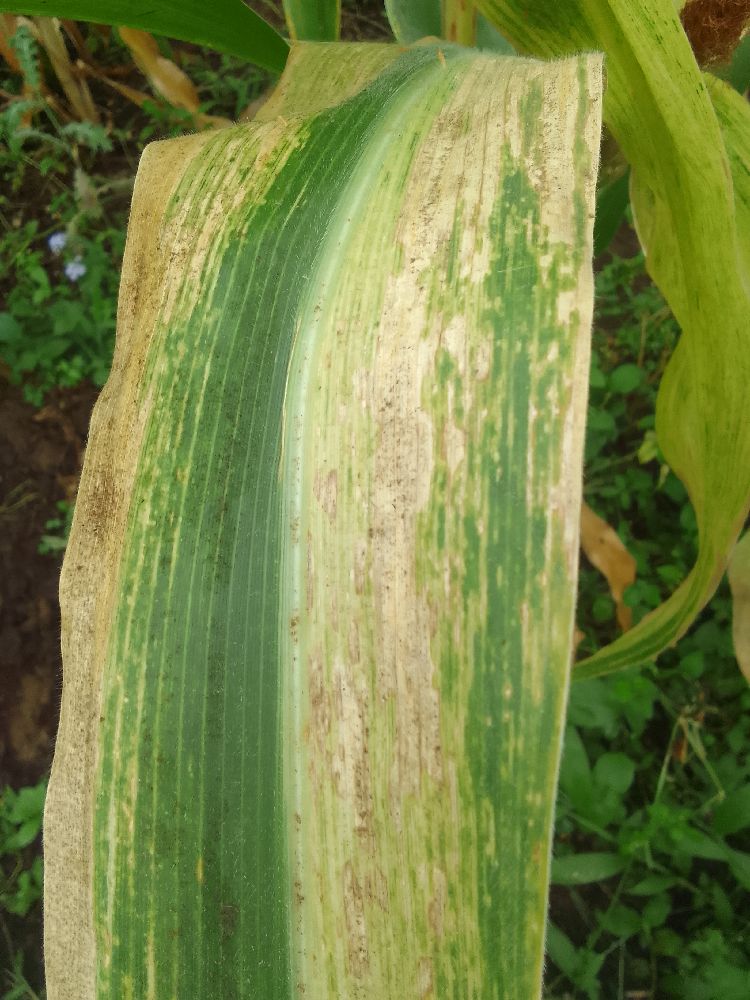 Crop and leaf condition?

maize, maize lethal necrosis
